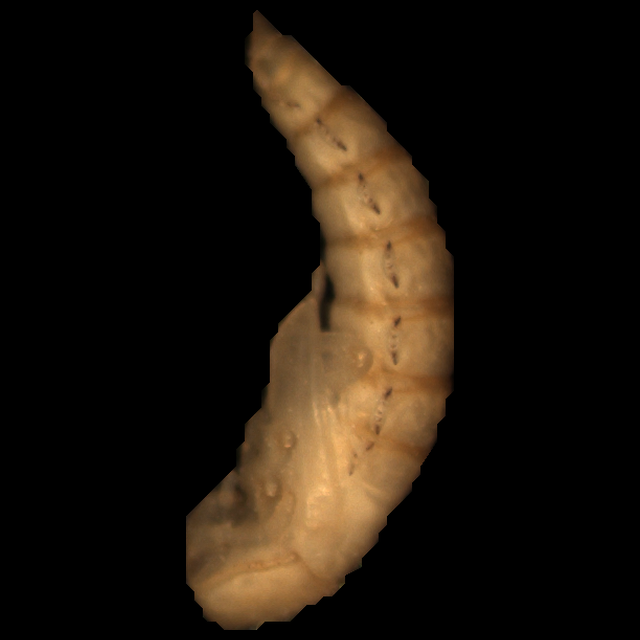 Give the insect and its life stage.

mealworm pupa
